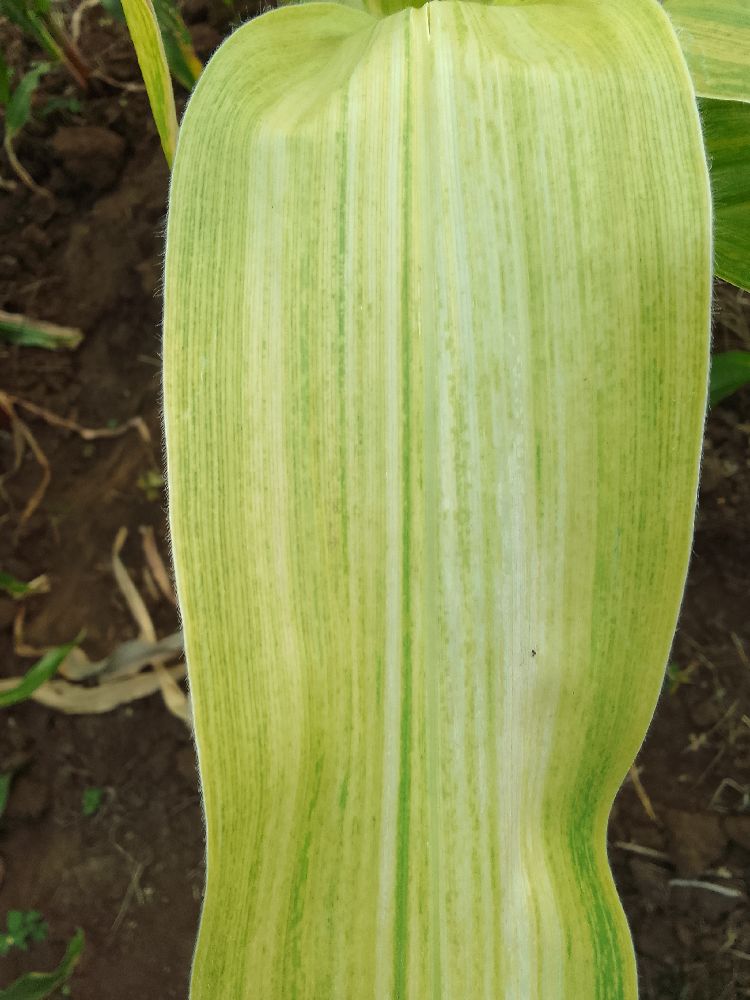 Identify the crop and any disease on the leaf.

maize, maize lethal necrosis
